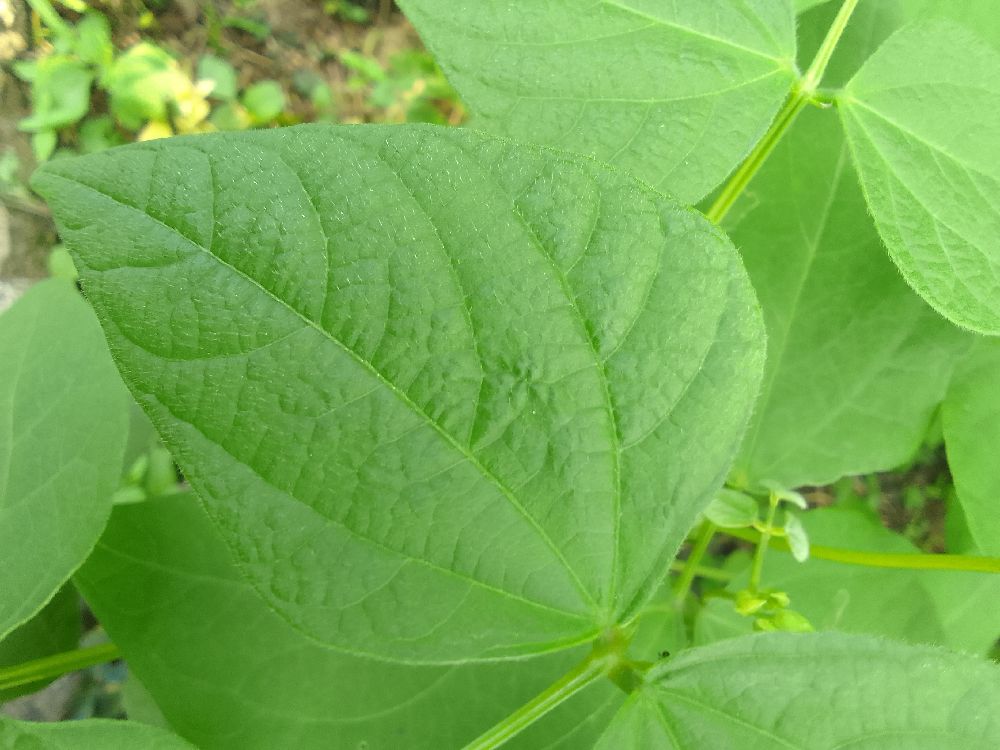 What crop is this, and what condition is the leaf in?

common bean, healthy
